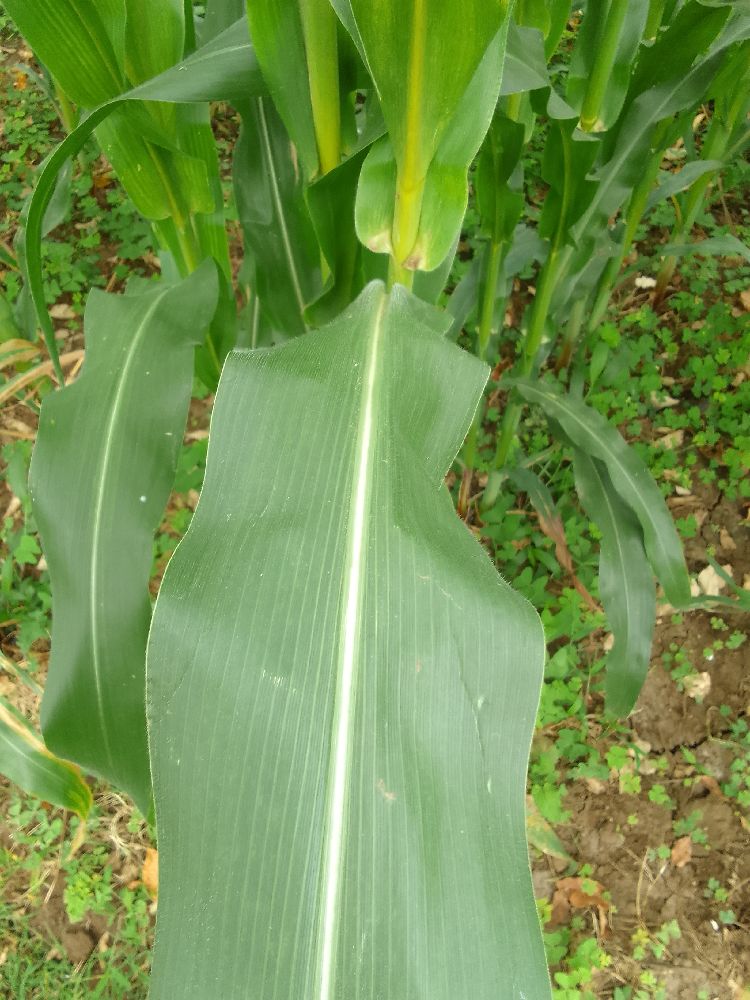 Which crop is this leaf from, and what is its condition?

maize, healthy
